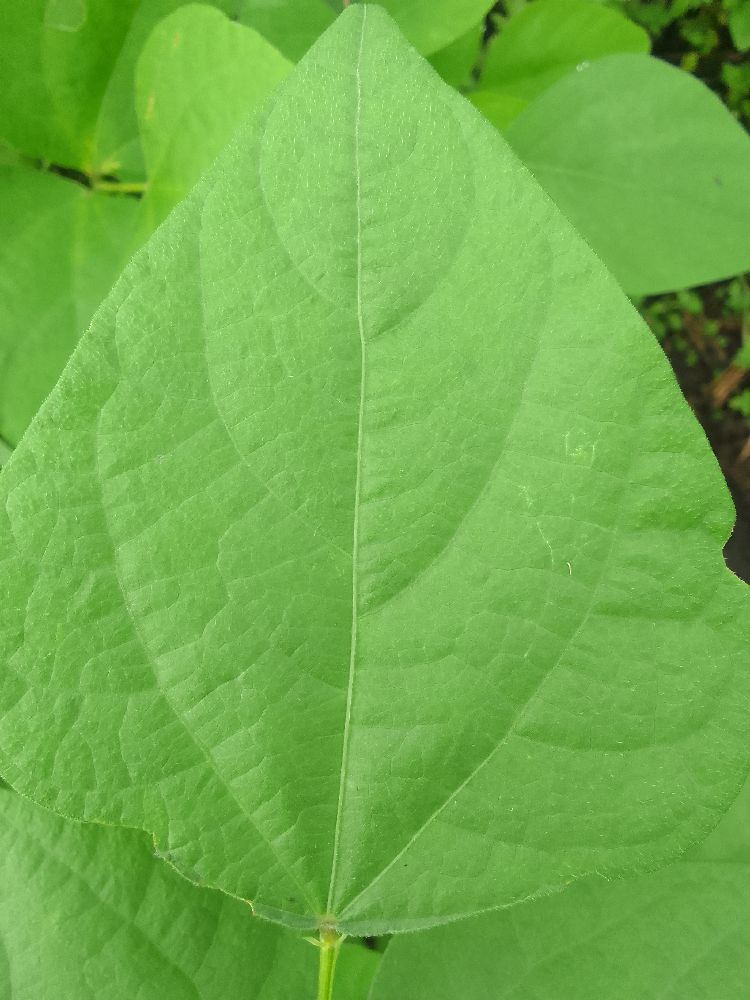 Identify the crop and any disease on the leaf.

common bean, healthy
